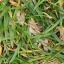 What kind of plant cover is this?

grass
